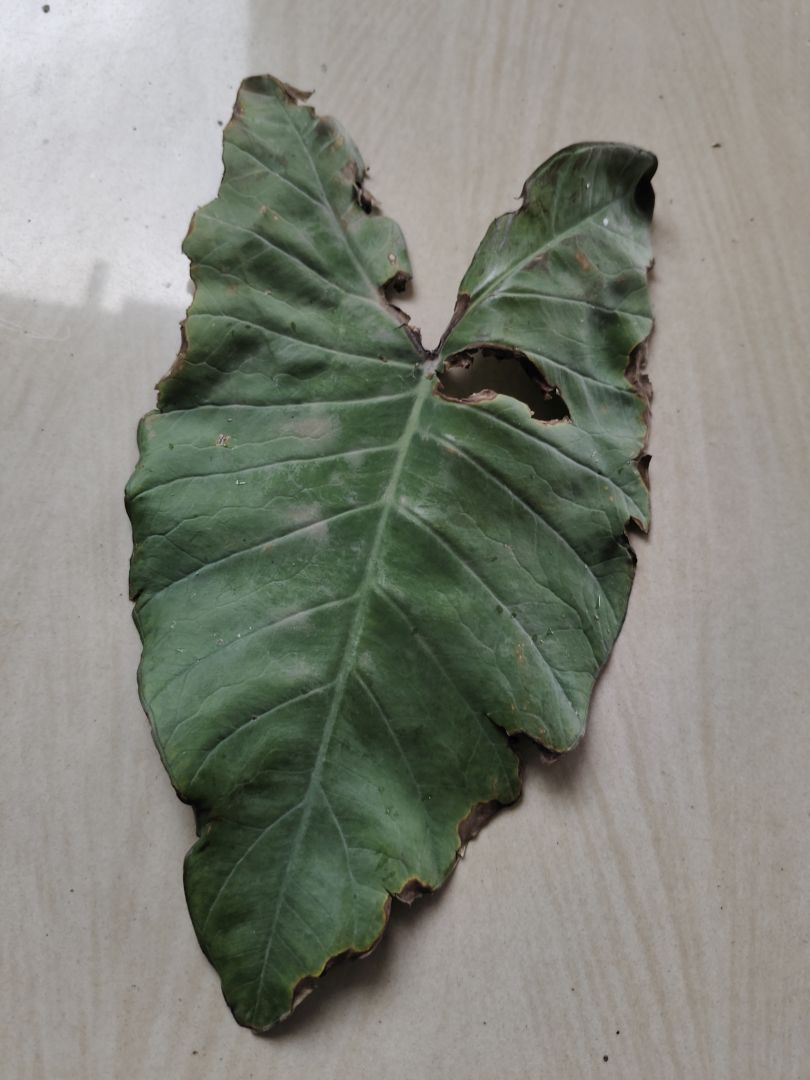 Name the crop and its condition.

taro, leaf blight
